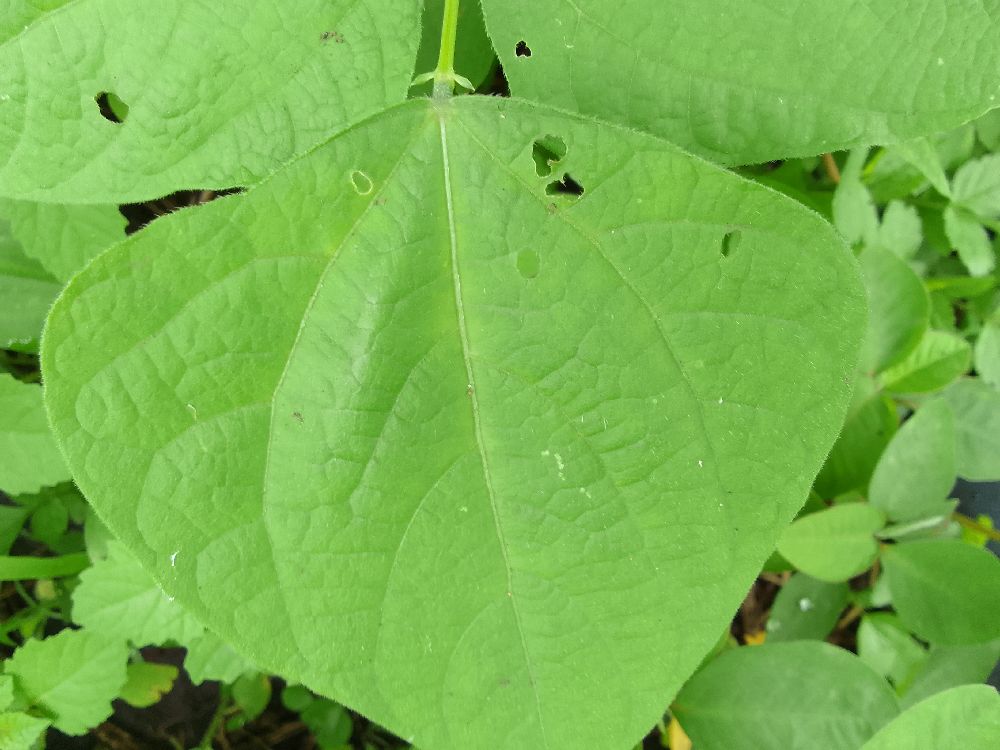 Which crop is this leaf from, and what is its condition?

common bean, healthy
